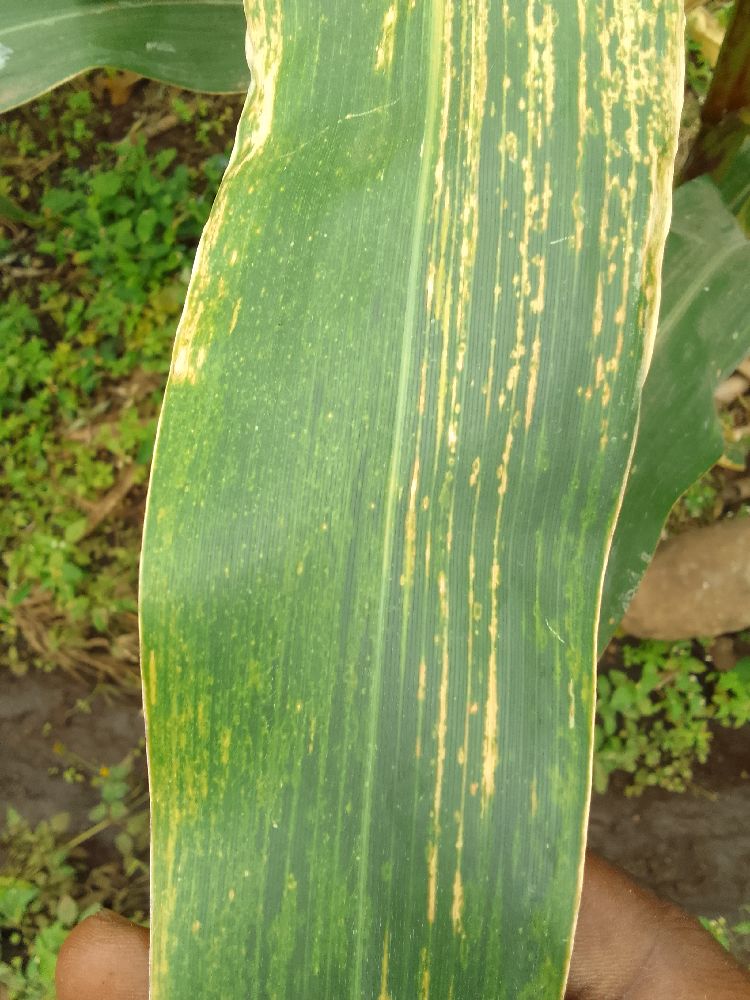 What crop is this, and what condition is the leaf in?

maize, maize lethal necrosis
